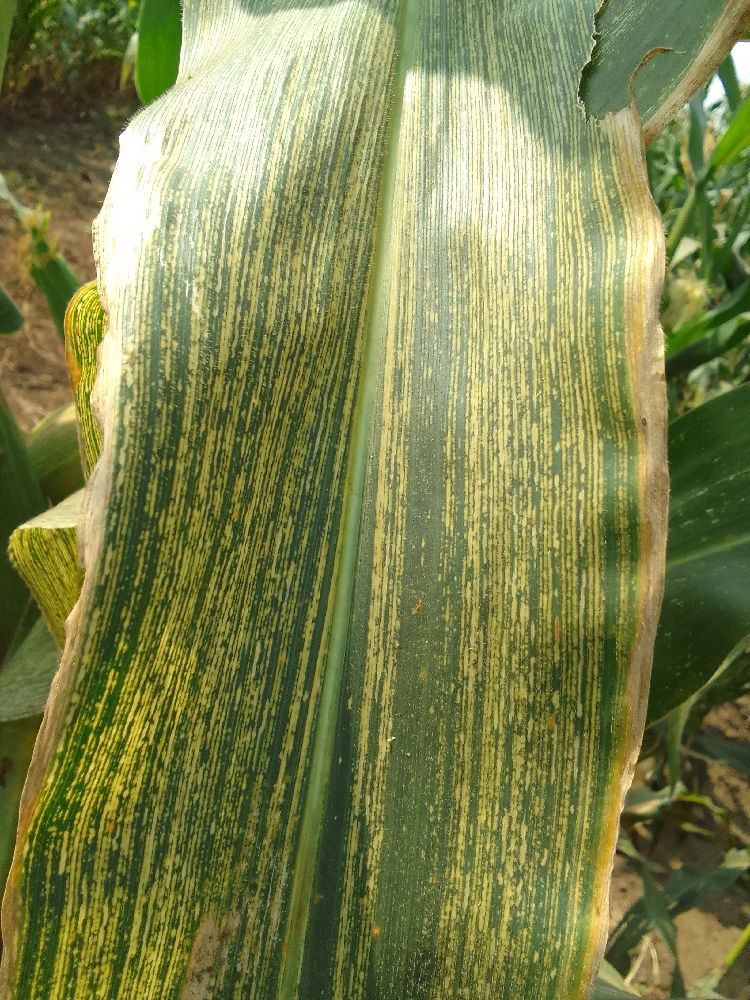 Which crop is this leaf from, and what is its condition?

maize, maize streak virus
